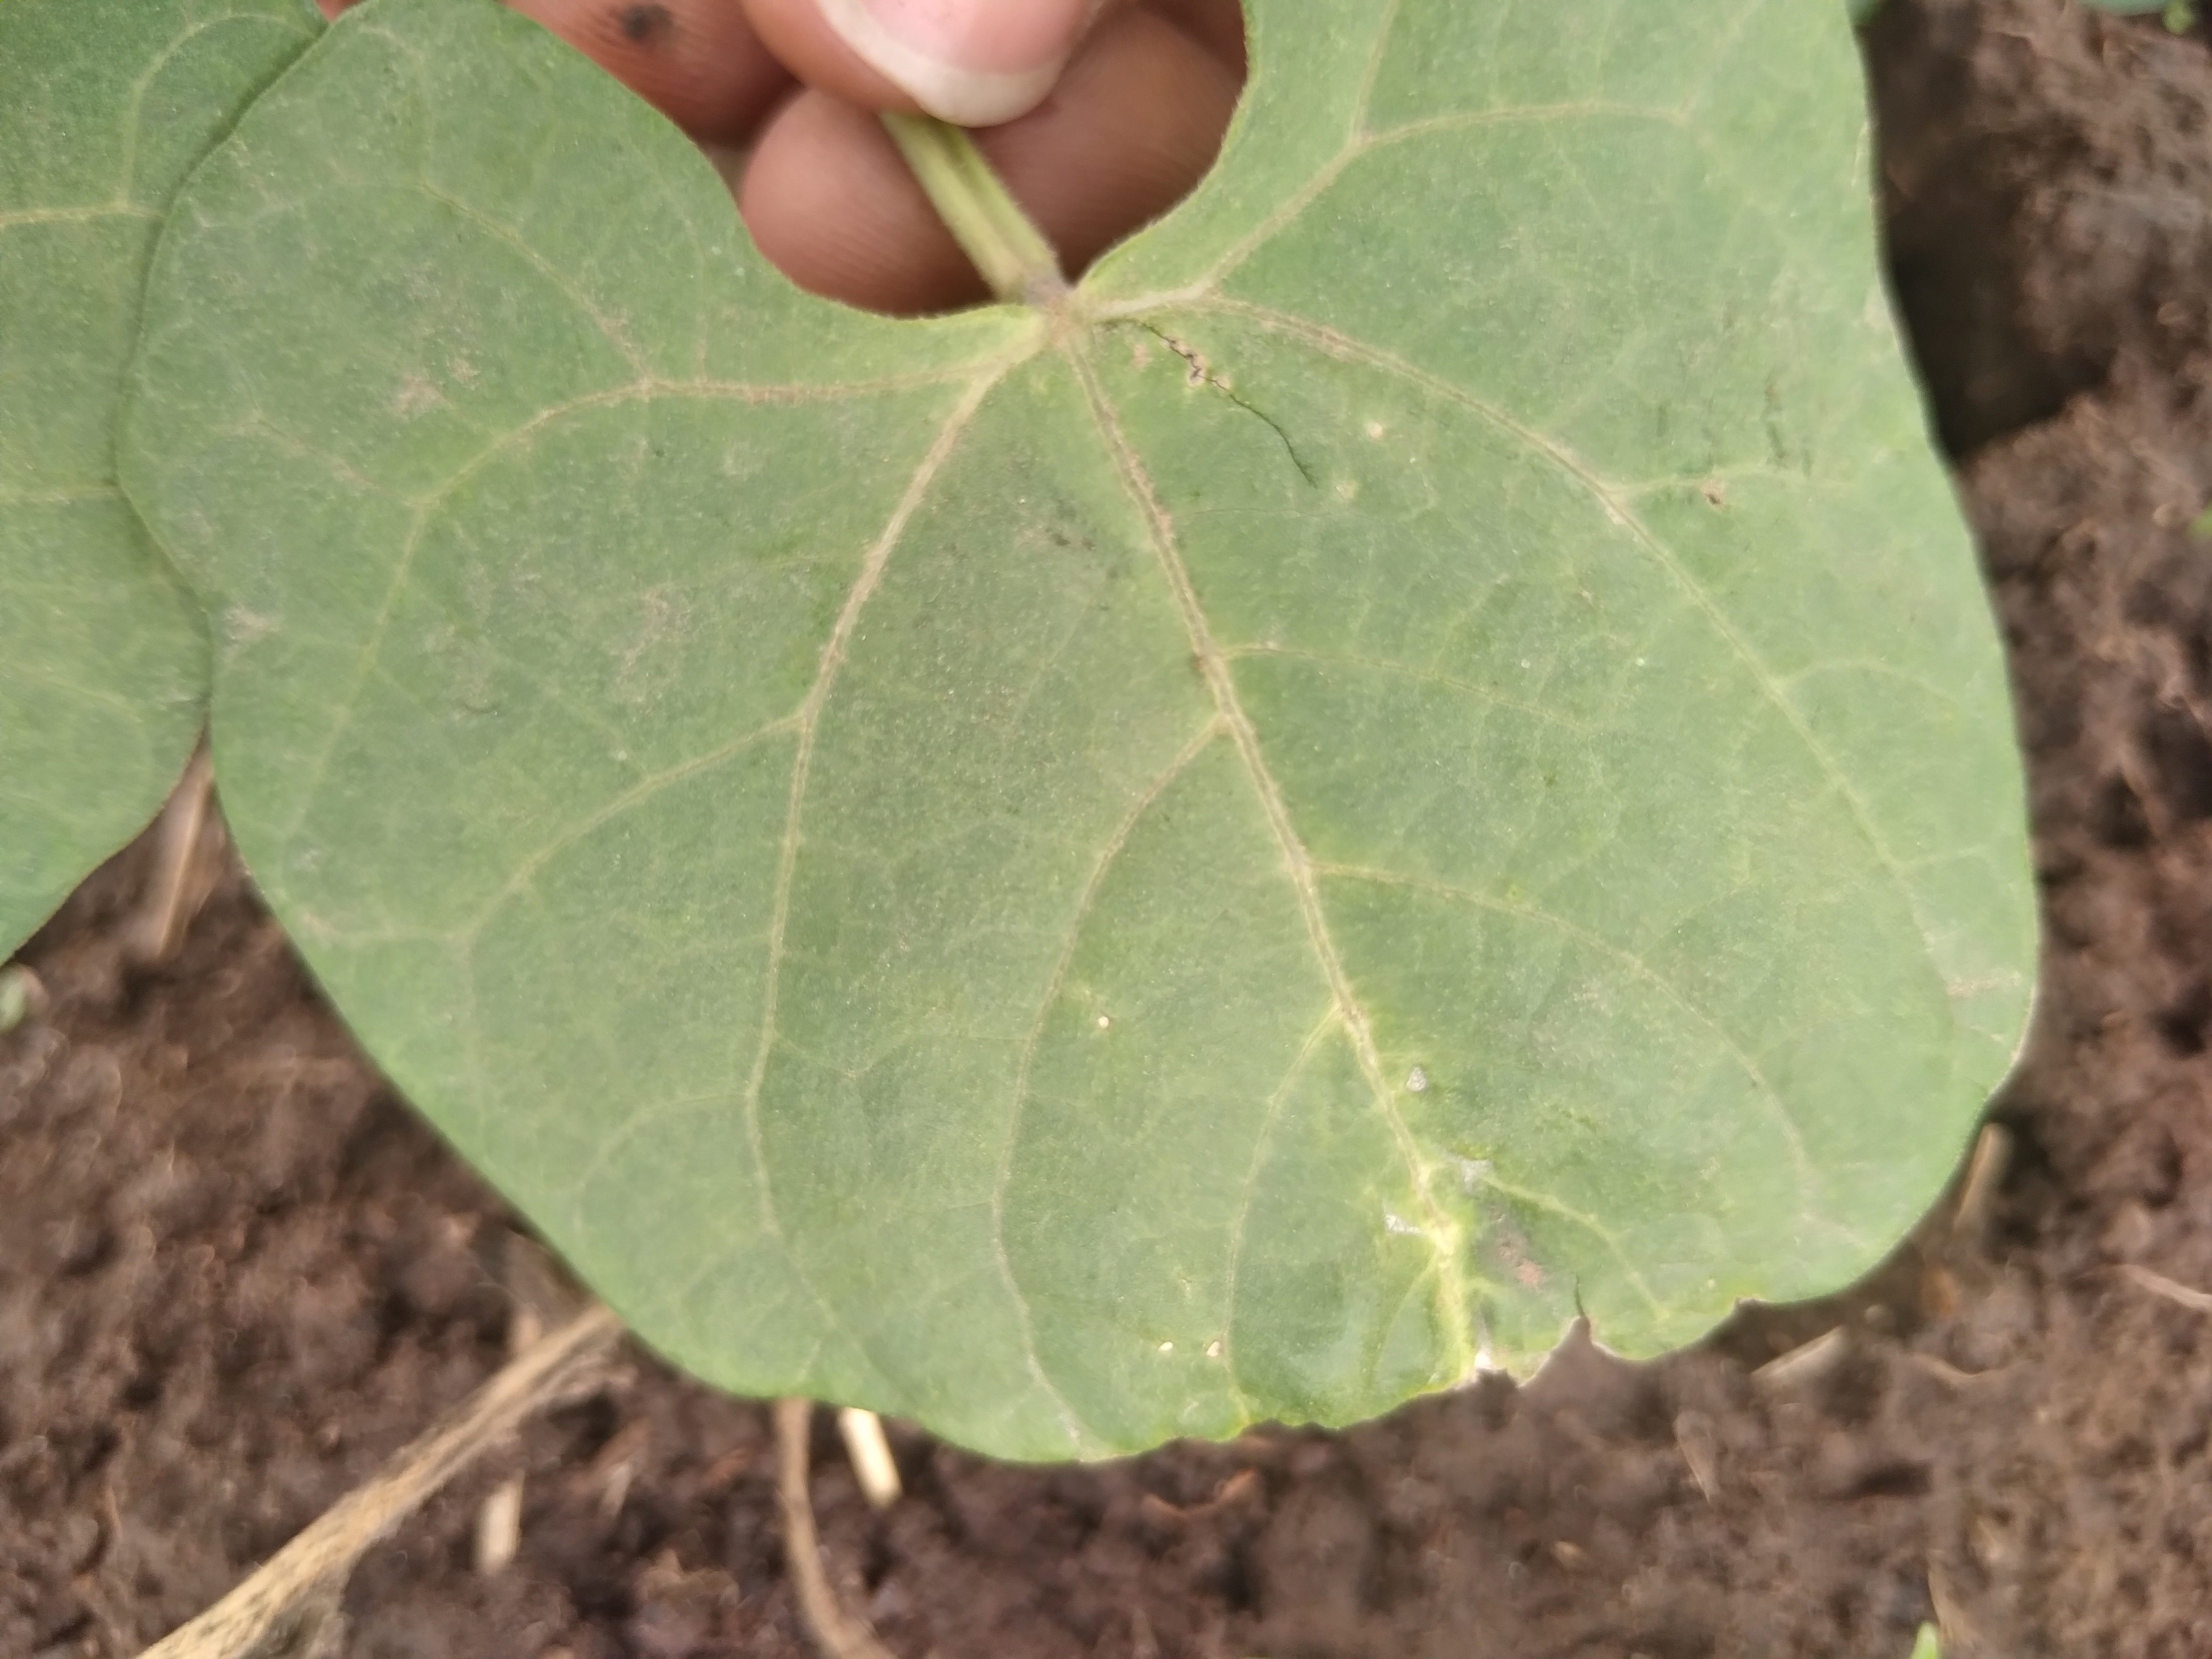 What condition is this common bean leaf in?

healthy
